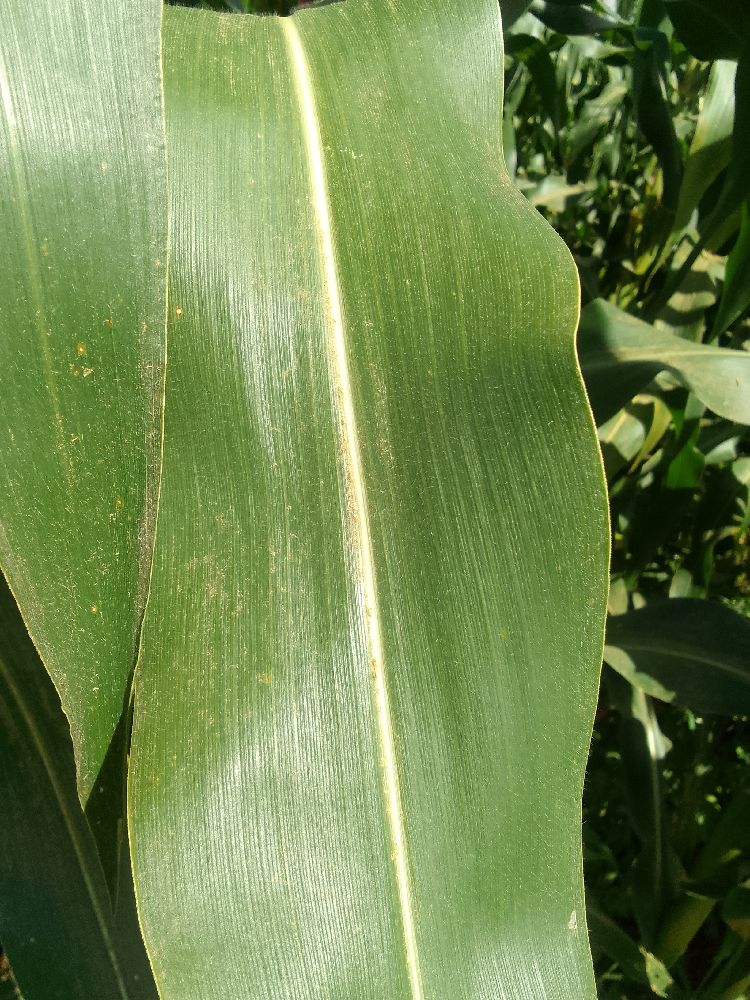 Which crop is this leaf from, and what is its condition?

maize, healthy
